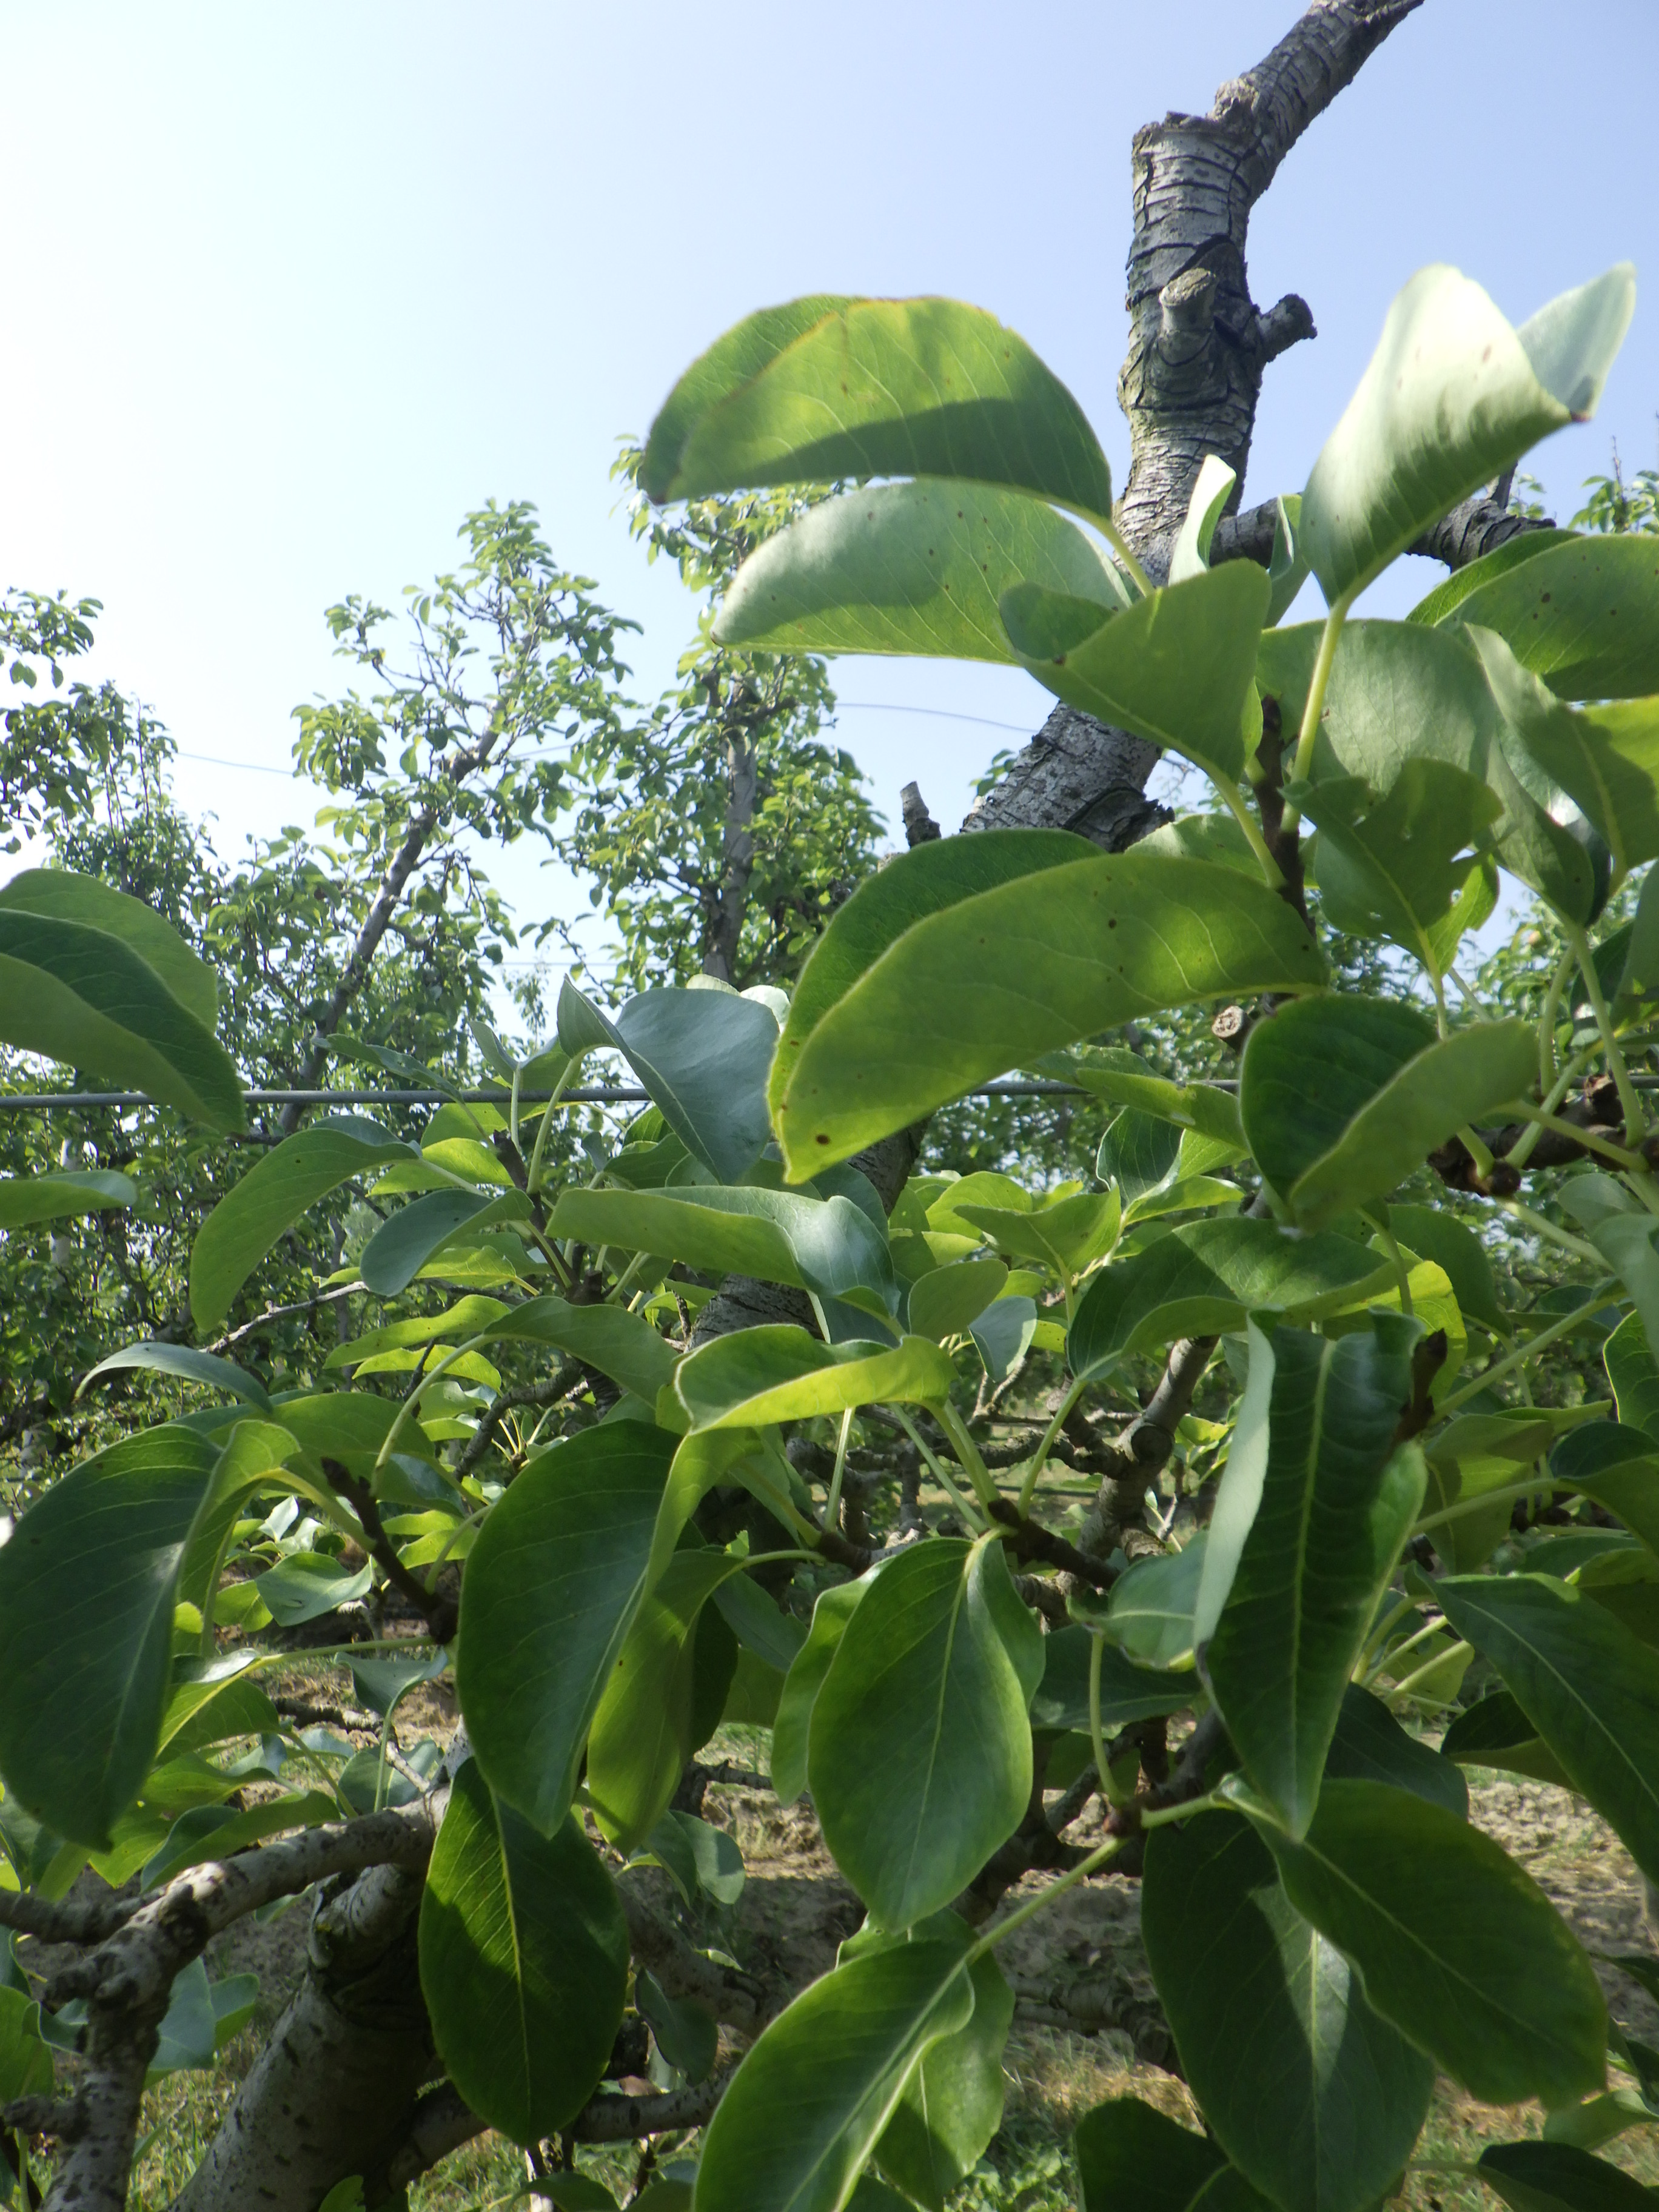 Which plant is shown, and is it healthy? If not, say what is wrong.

pear, black spot
